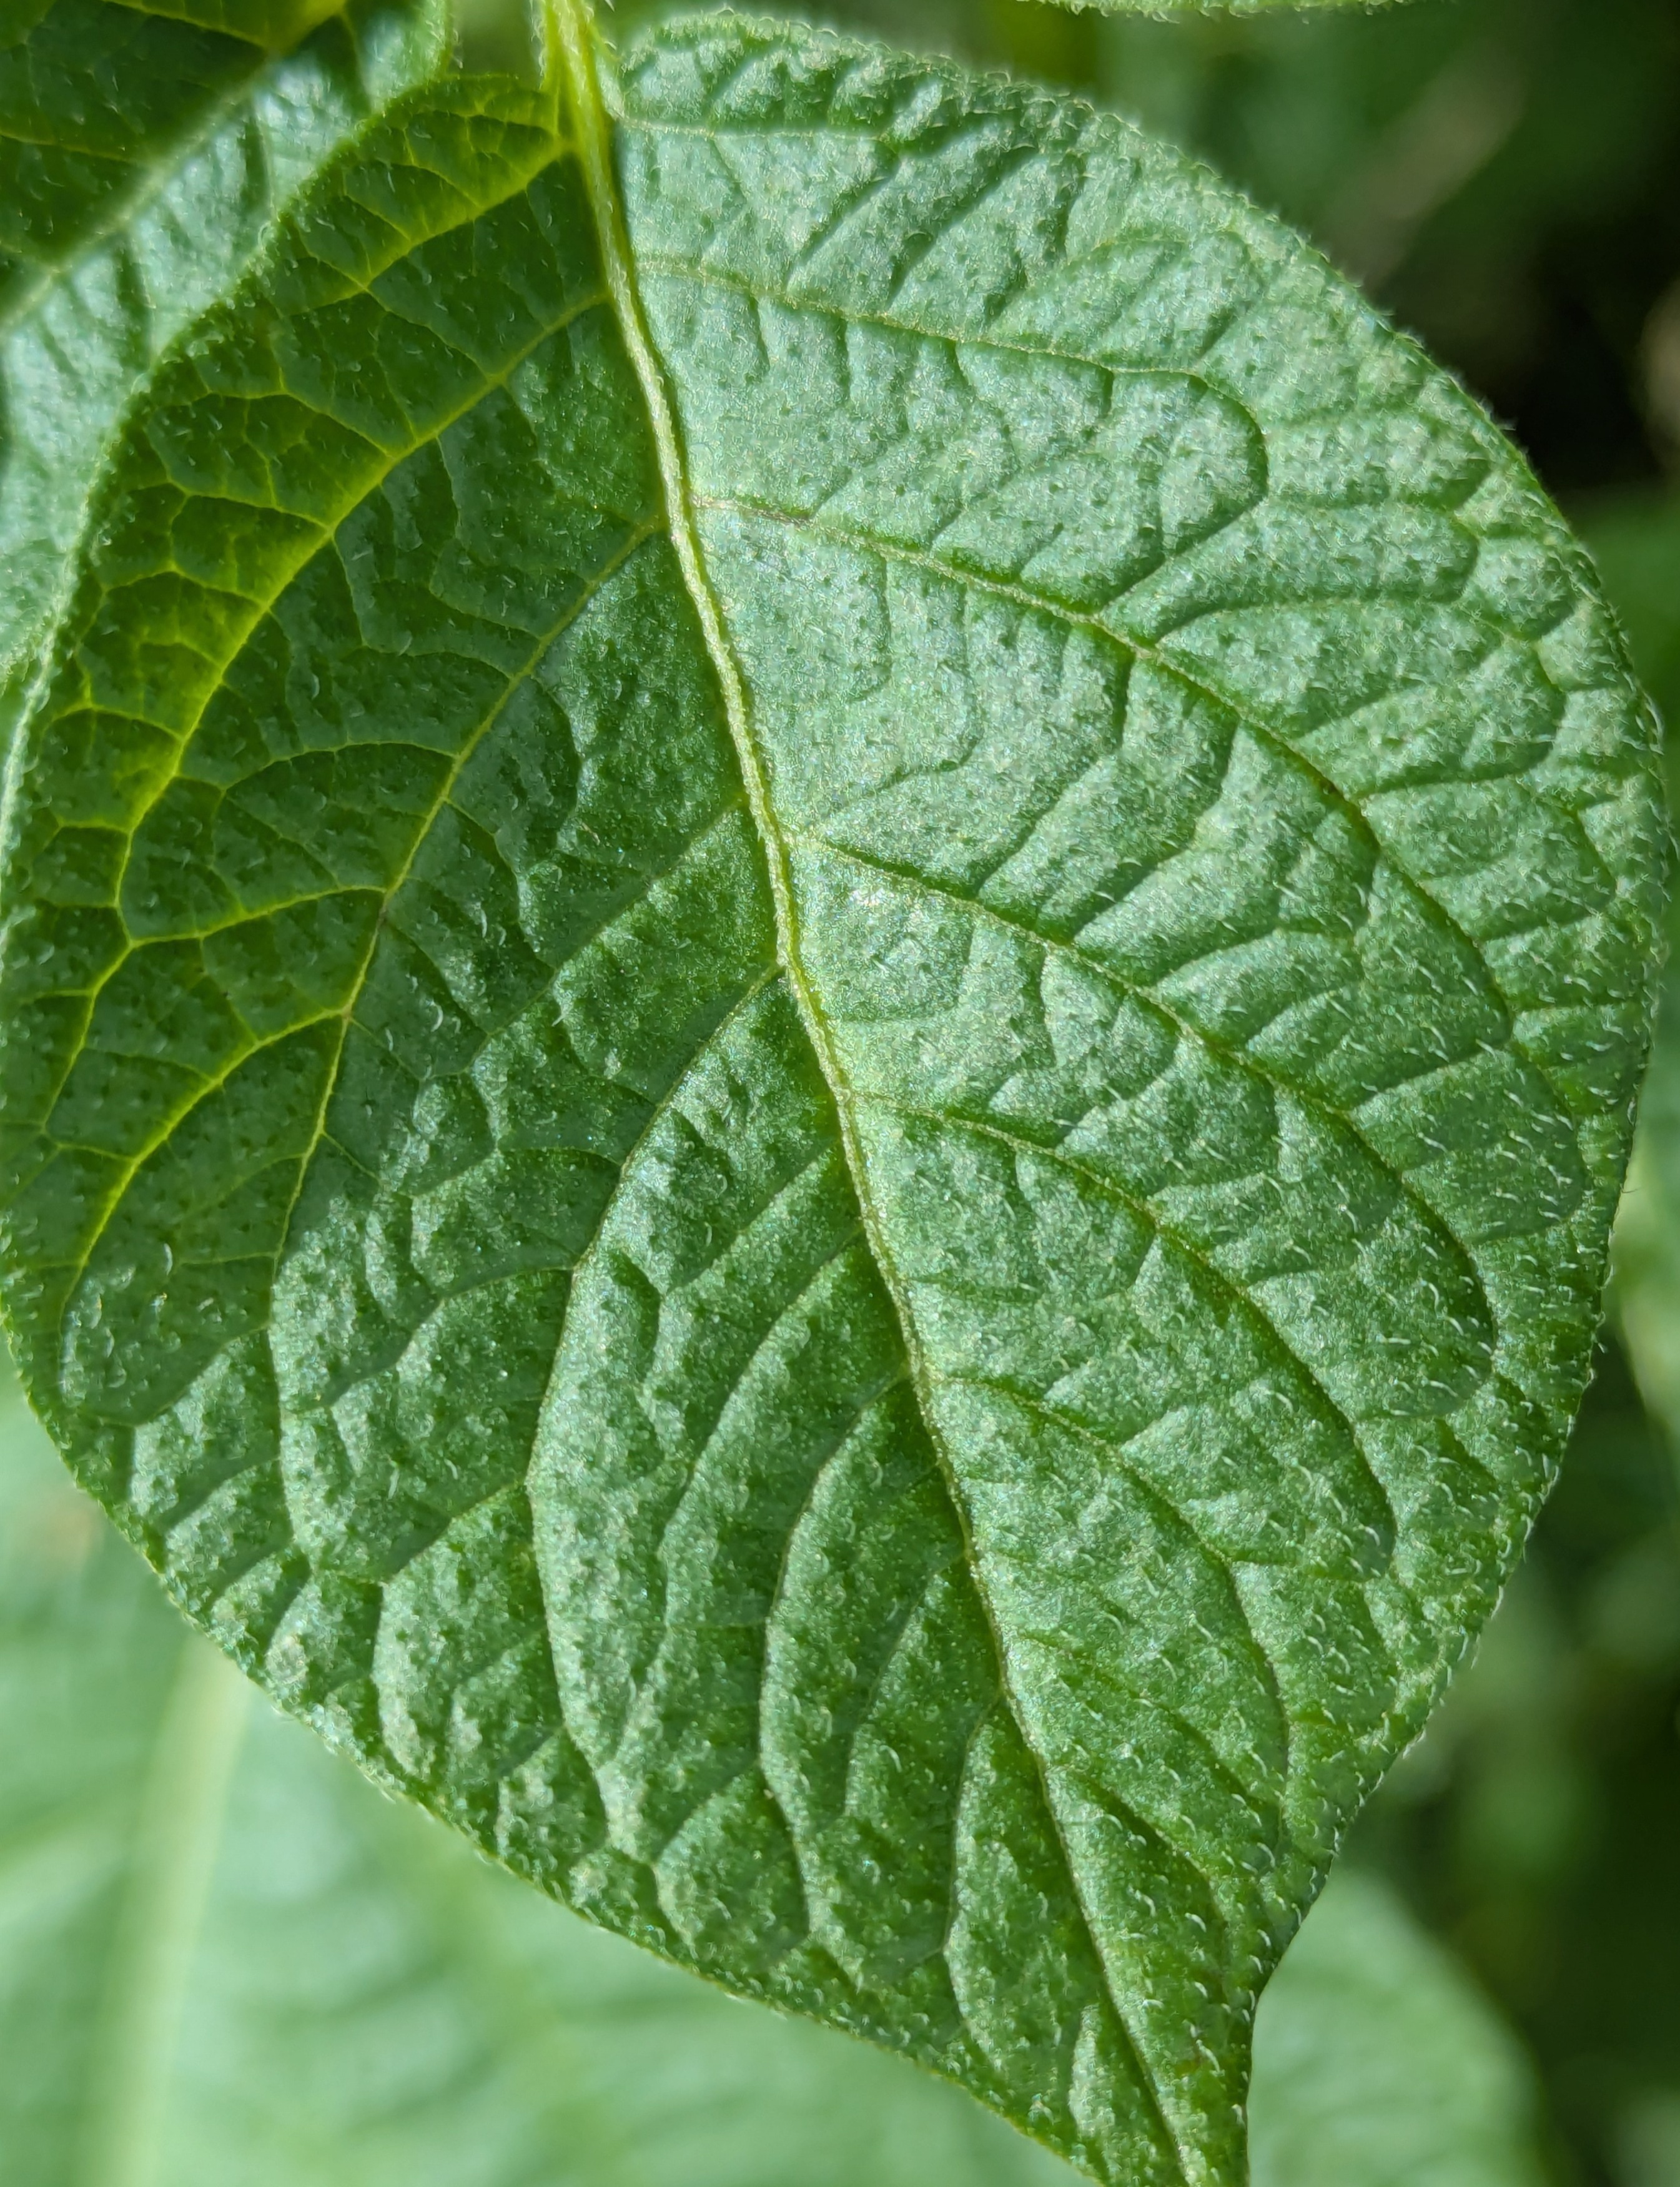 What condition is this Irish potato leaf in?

healthy
